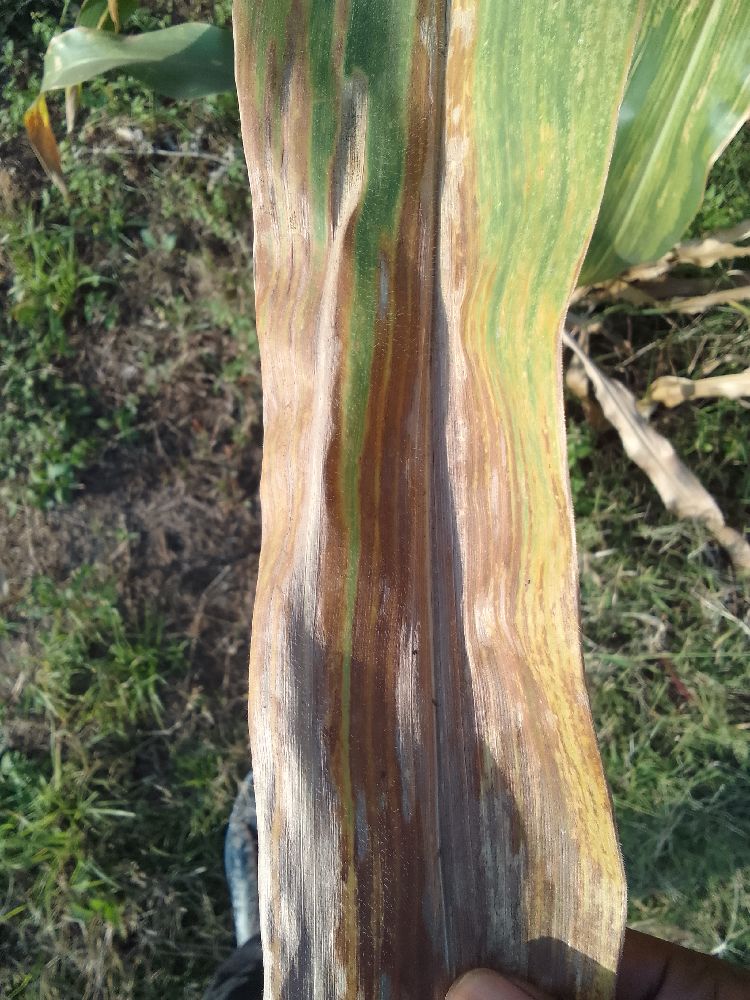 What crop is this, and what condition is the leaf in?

maize, maize lethal necrosis
